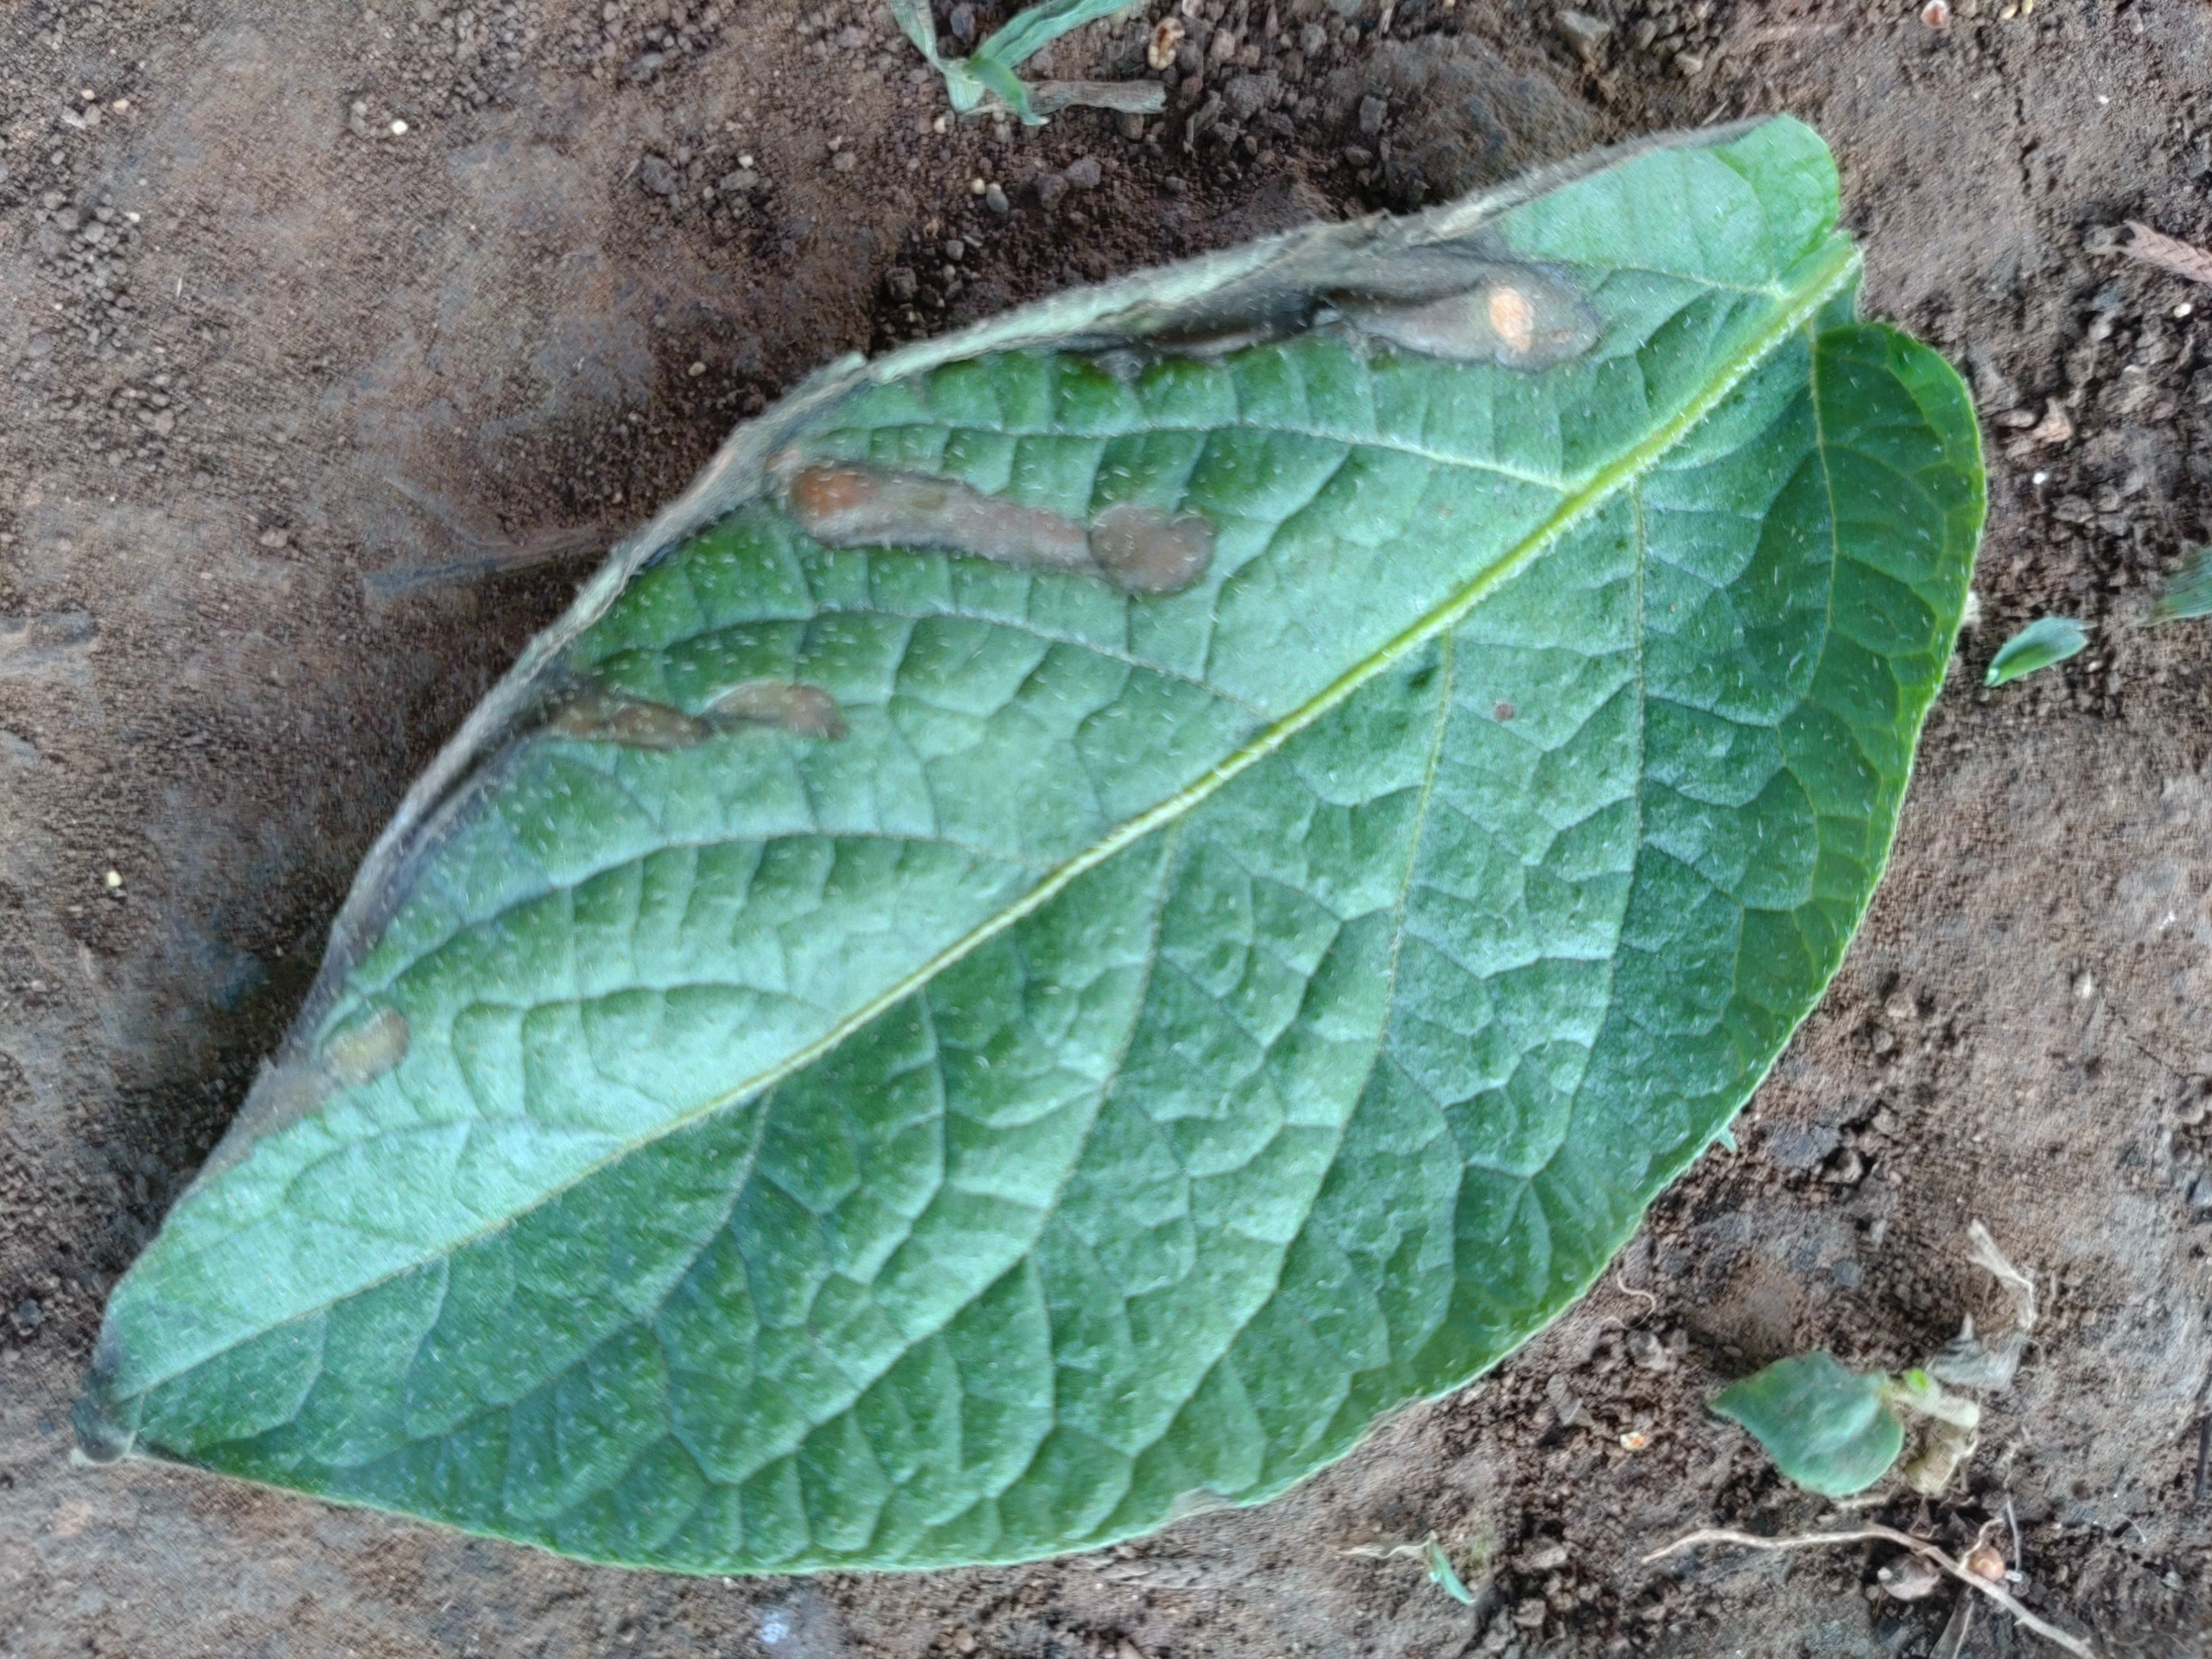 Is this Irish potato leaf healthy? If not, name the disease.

early blight
